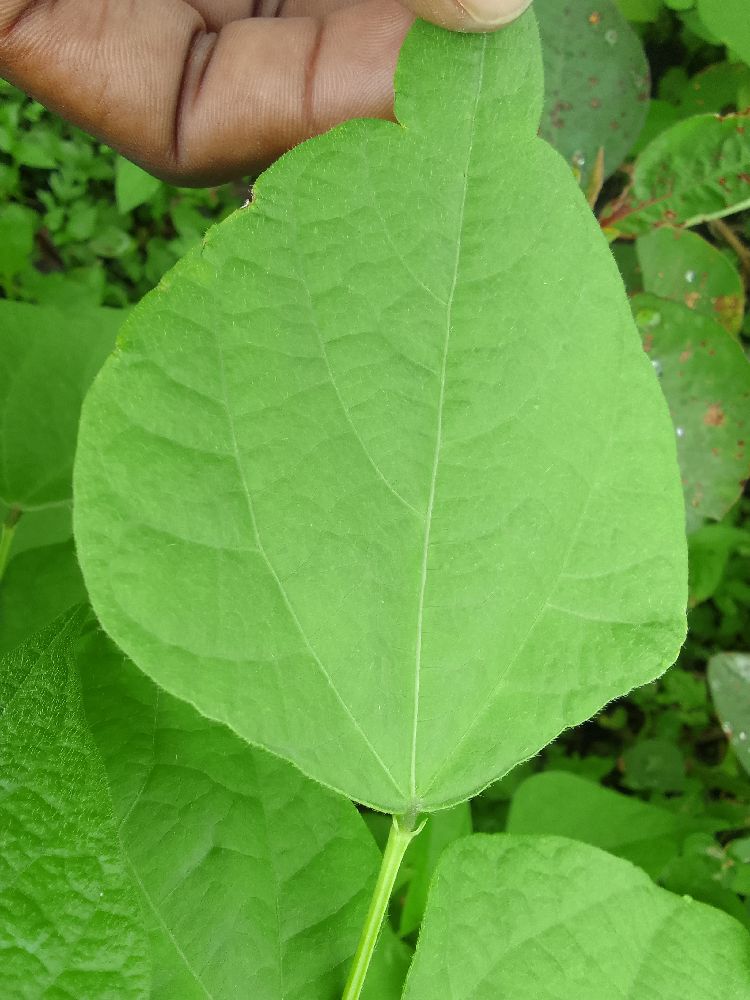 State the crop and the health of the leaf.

common bean, healthy
